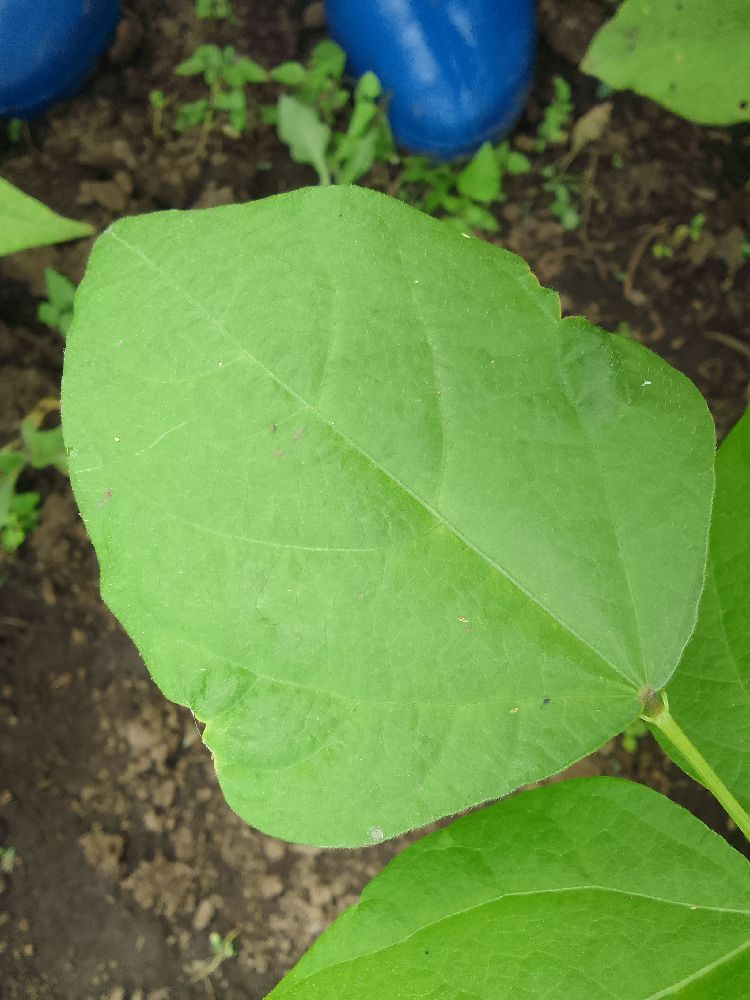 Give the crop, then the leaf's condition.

common bean, healthy
